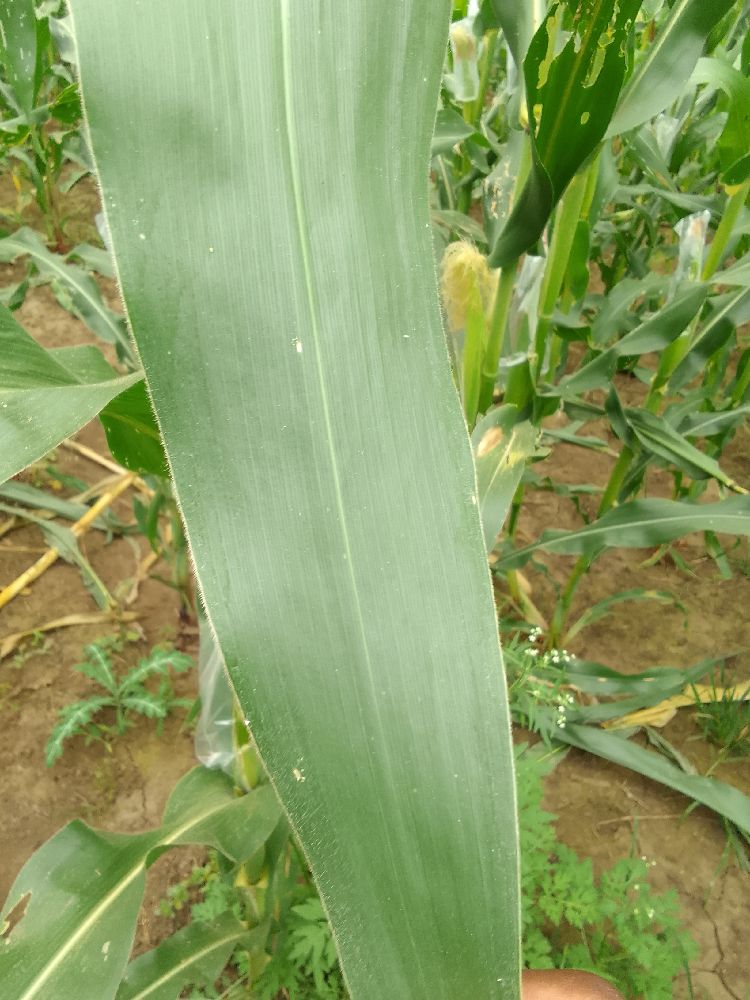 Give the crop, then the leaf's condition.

maize, healthy
